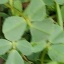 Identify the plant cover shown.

unstructured weed
